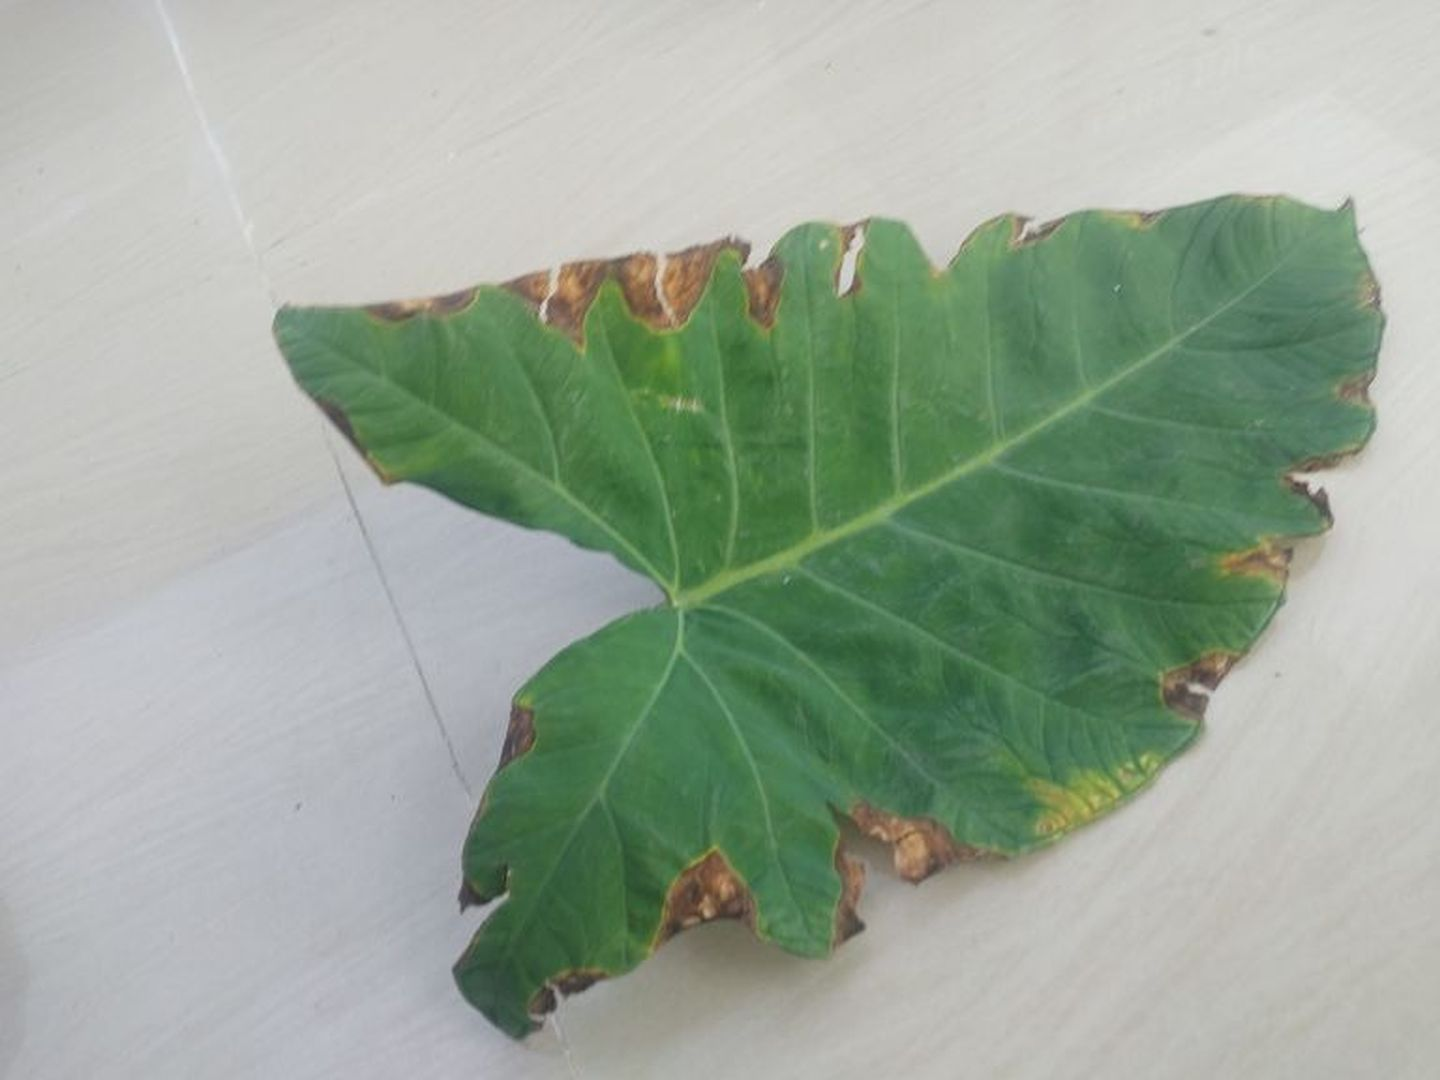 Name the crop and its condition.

taro, leaf blight
